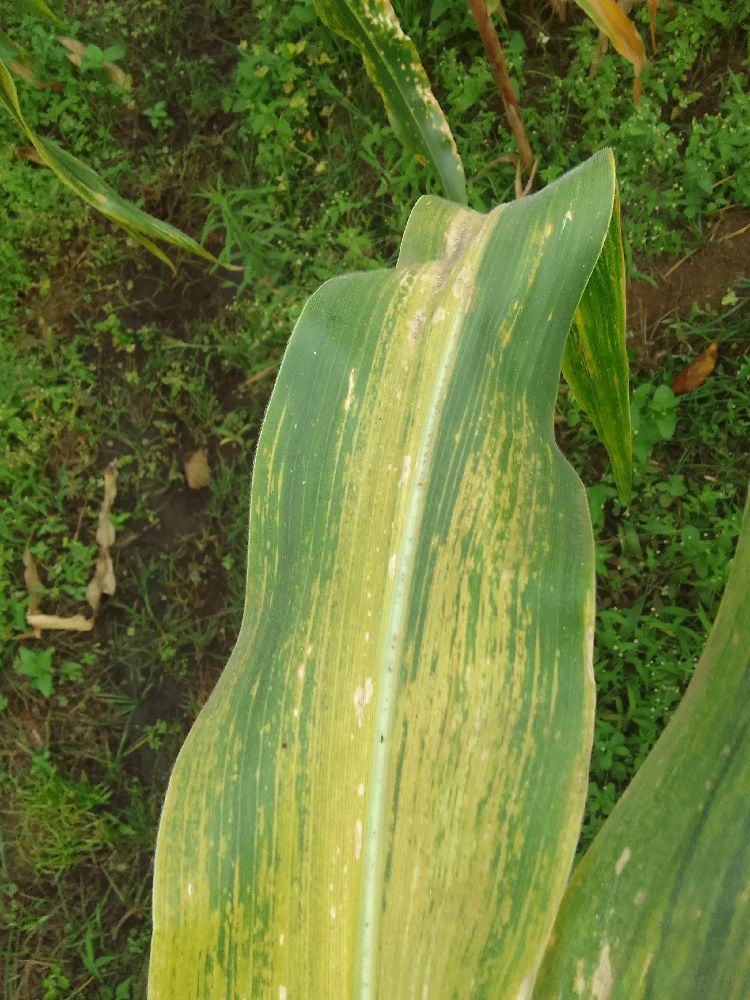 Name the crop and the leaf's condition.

maize, maize lethal necrosis
